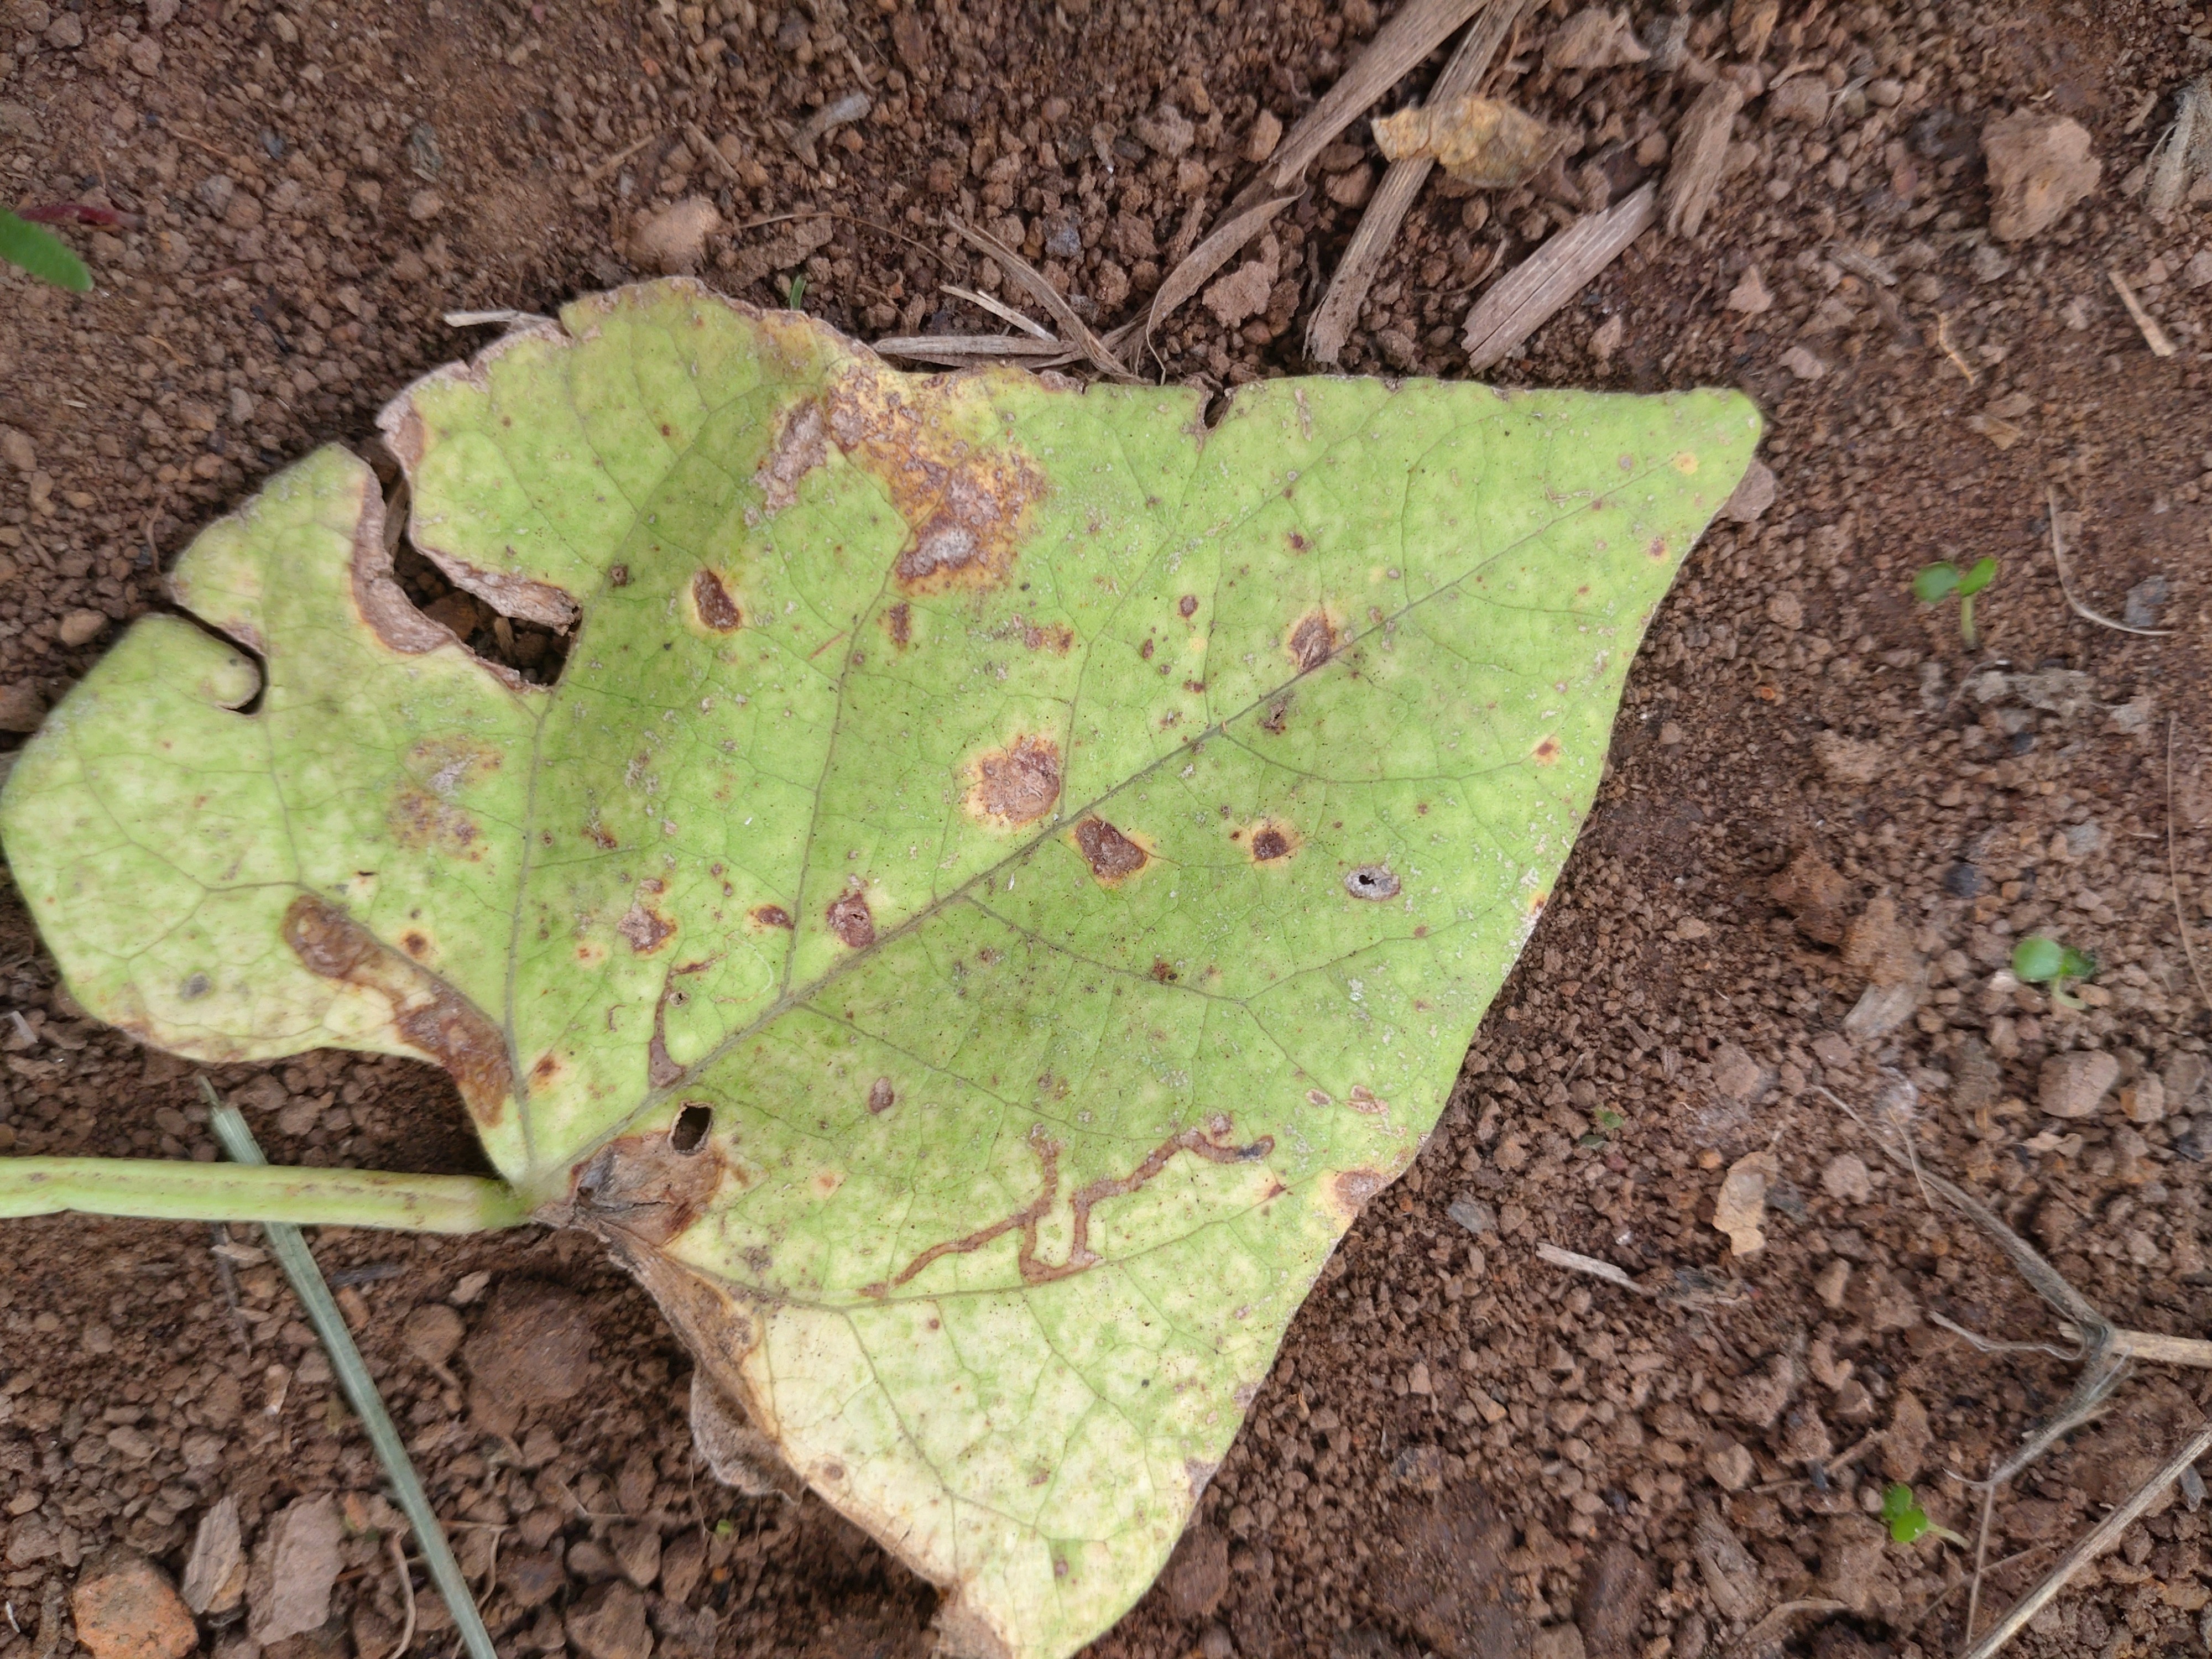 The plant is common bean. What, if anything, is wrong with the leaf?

rust
